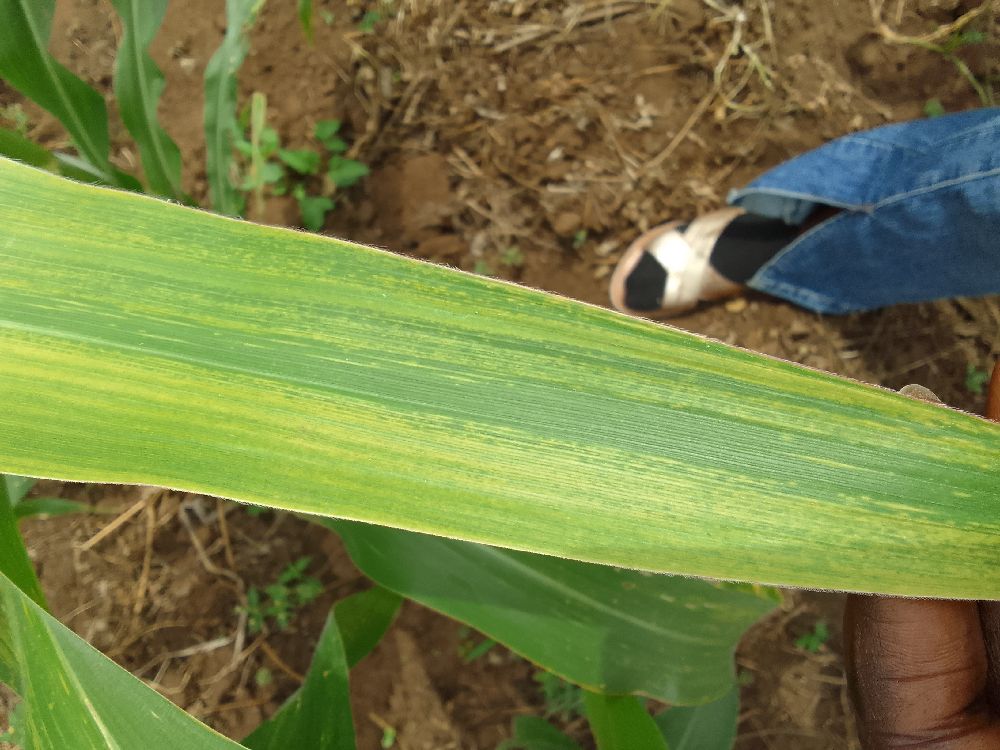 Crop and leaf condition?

maize, maize lethal necrosis
